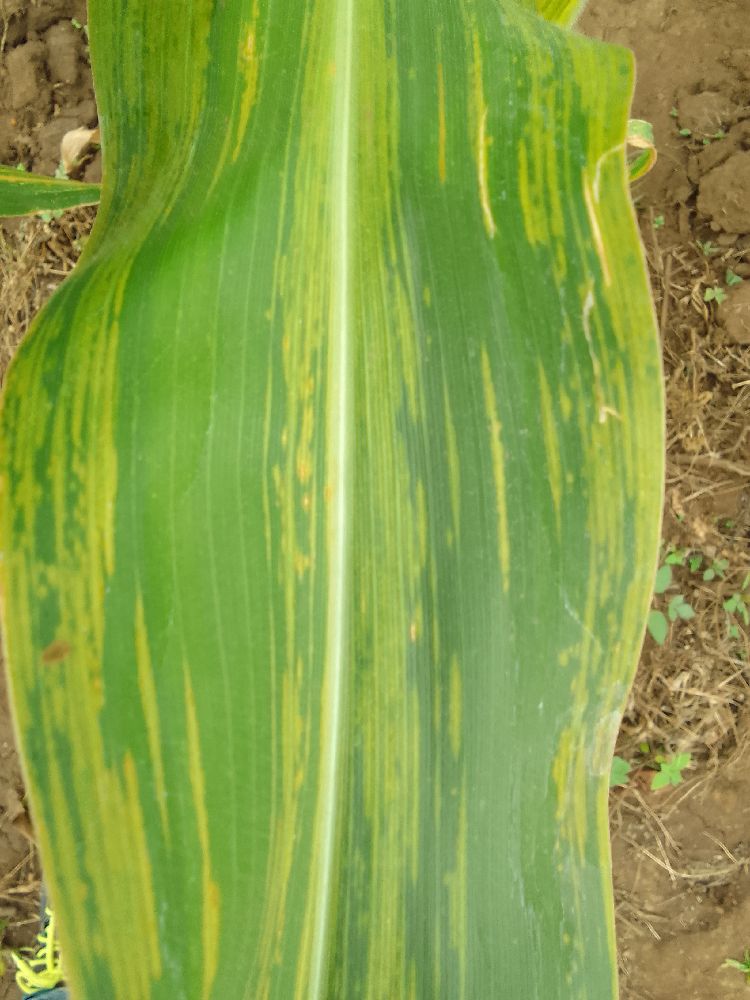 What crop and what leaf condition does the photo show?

maize, maize lethal necrosis
